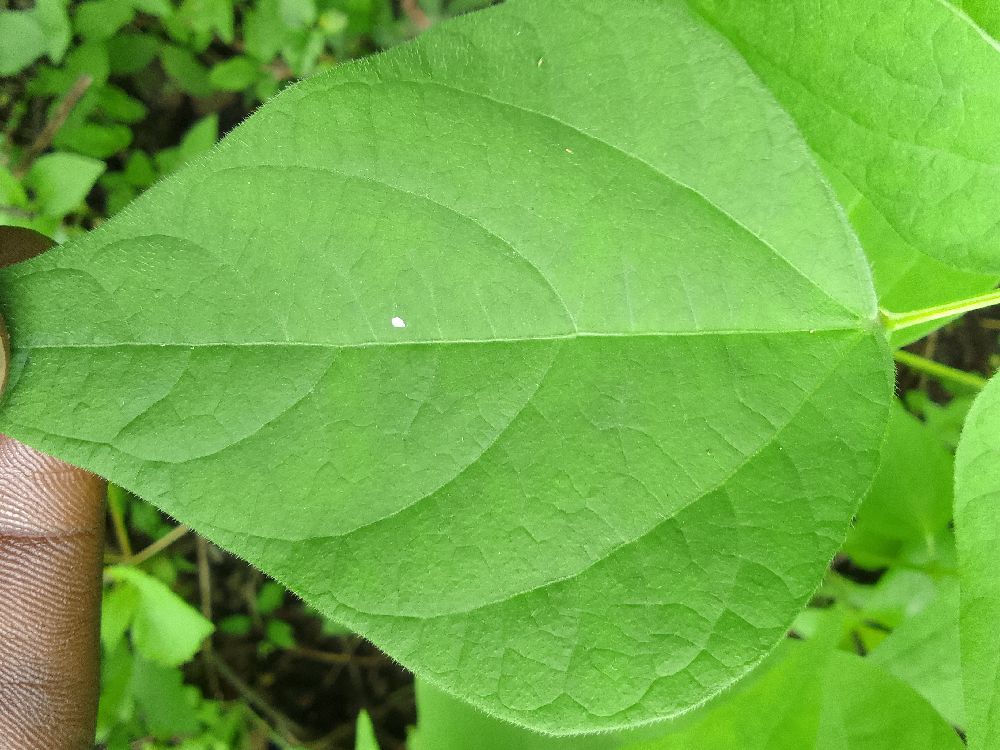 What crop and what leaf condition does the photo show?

common bean, healthy
